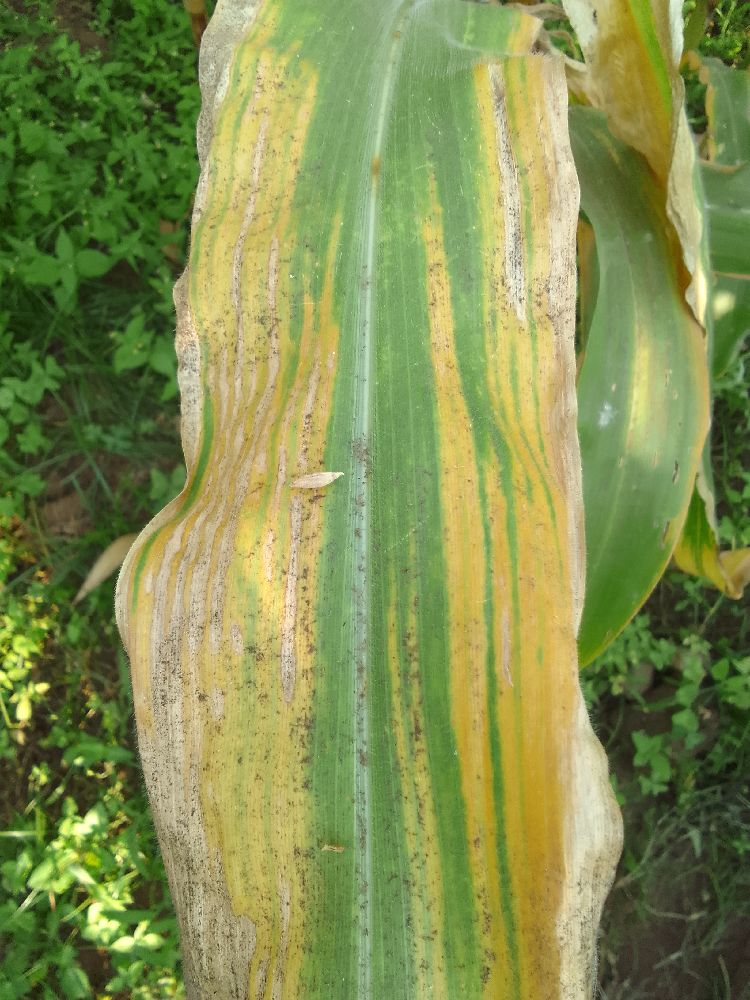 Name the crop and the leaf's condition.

maize, maize lethal necrosis
